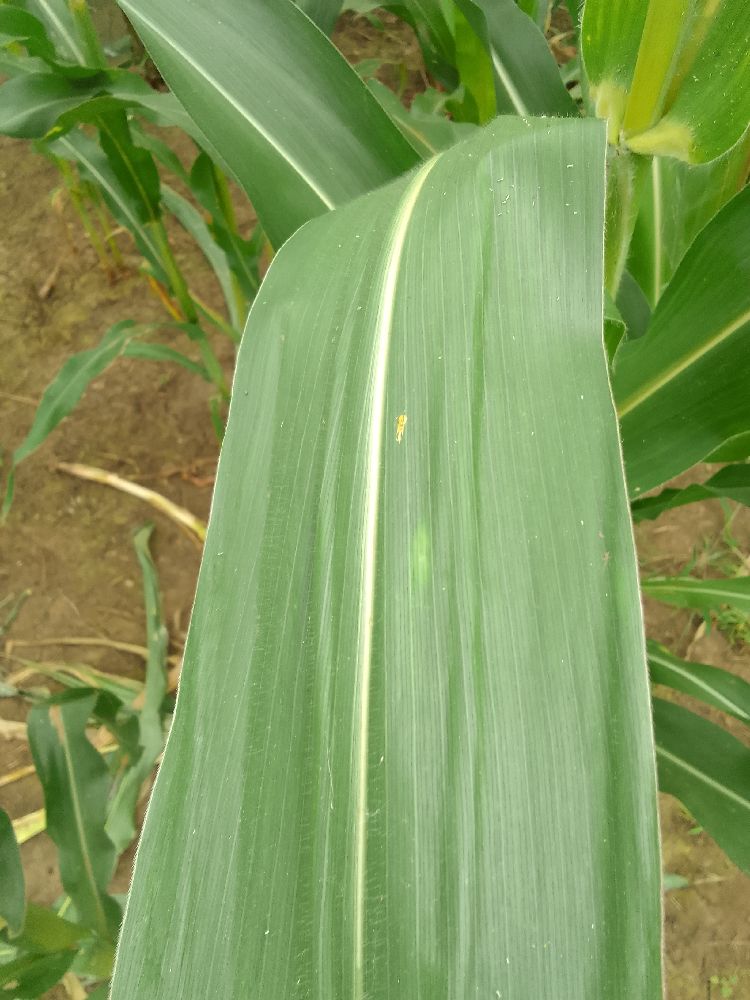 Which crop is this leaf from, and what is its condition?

maize, healthy
